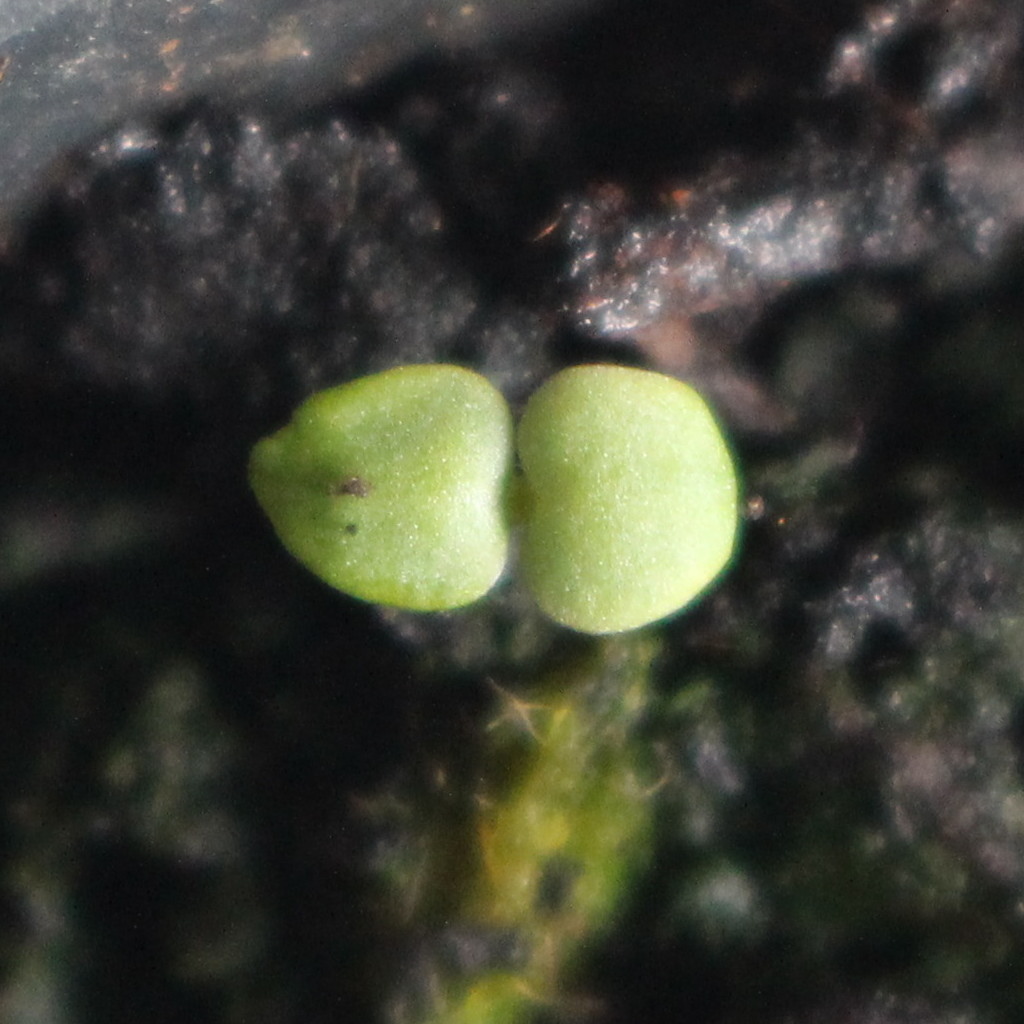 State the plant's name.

Veronica persica
